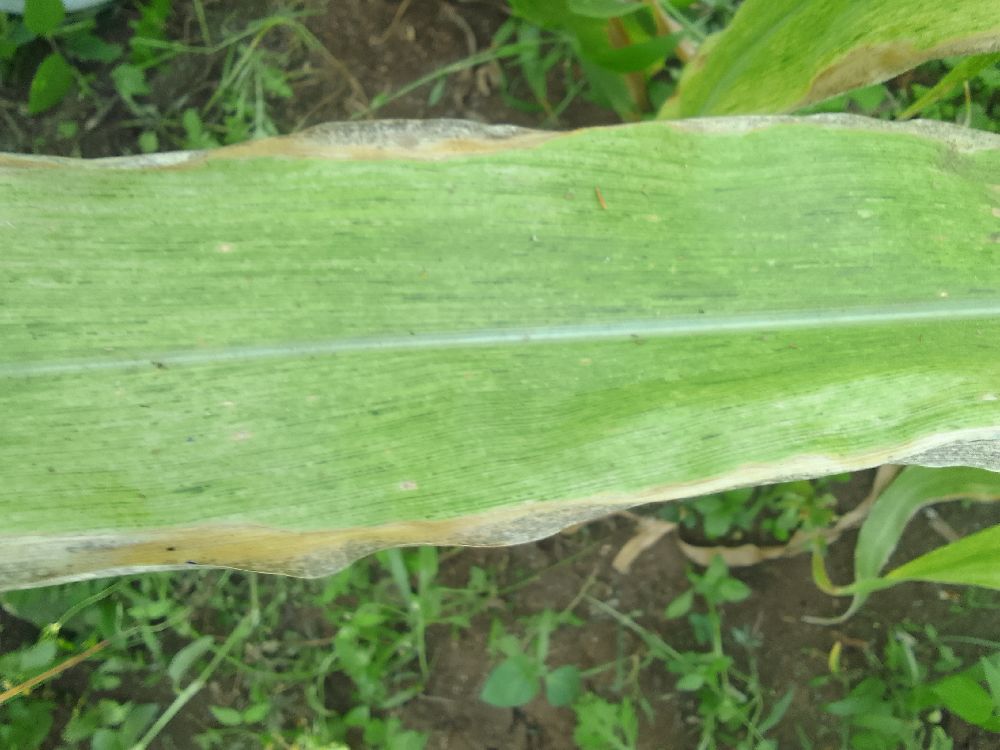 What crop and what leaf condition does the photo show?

maize, maize lethal necrosis
